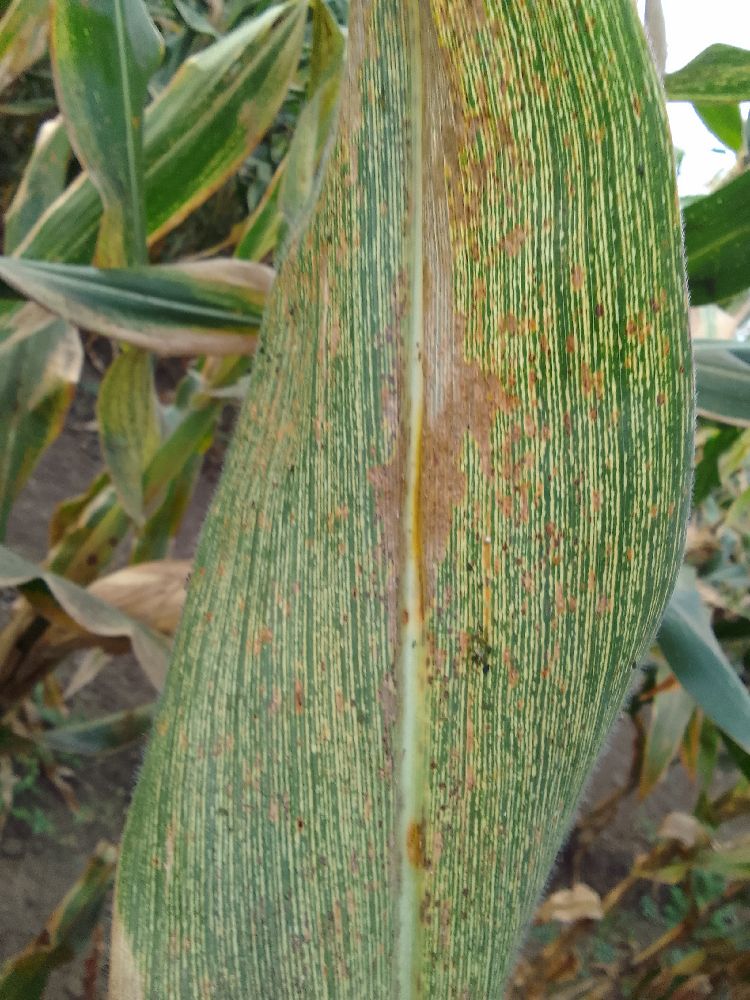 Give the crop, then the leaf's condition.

maize, maize streak virus
